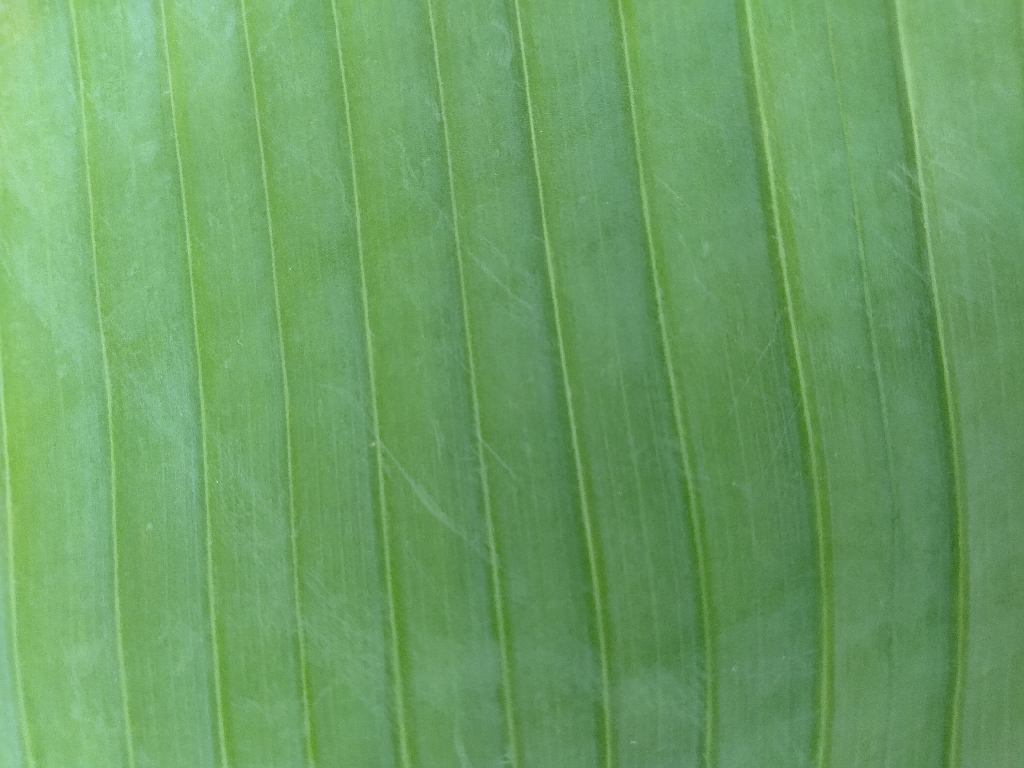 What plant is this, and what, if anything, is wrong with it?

banana, healthy
